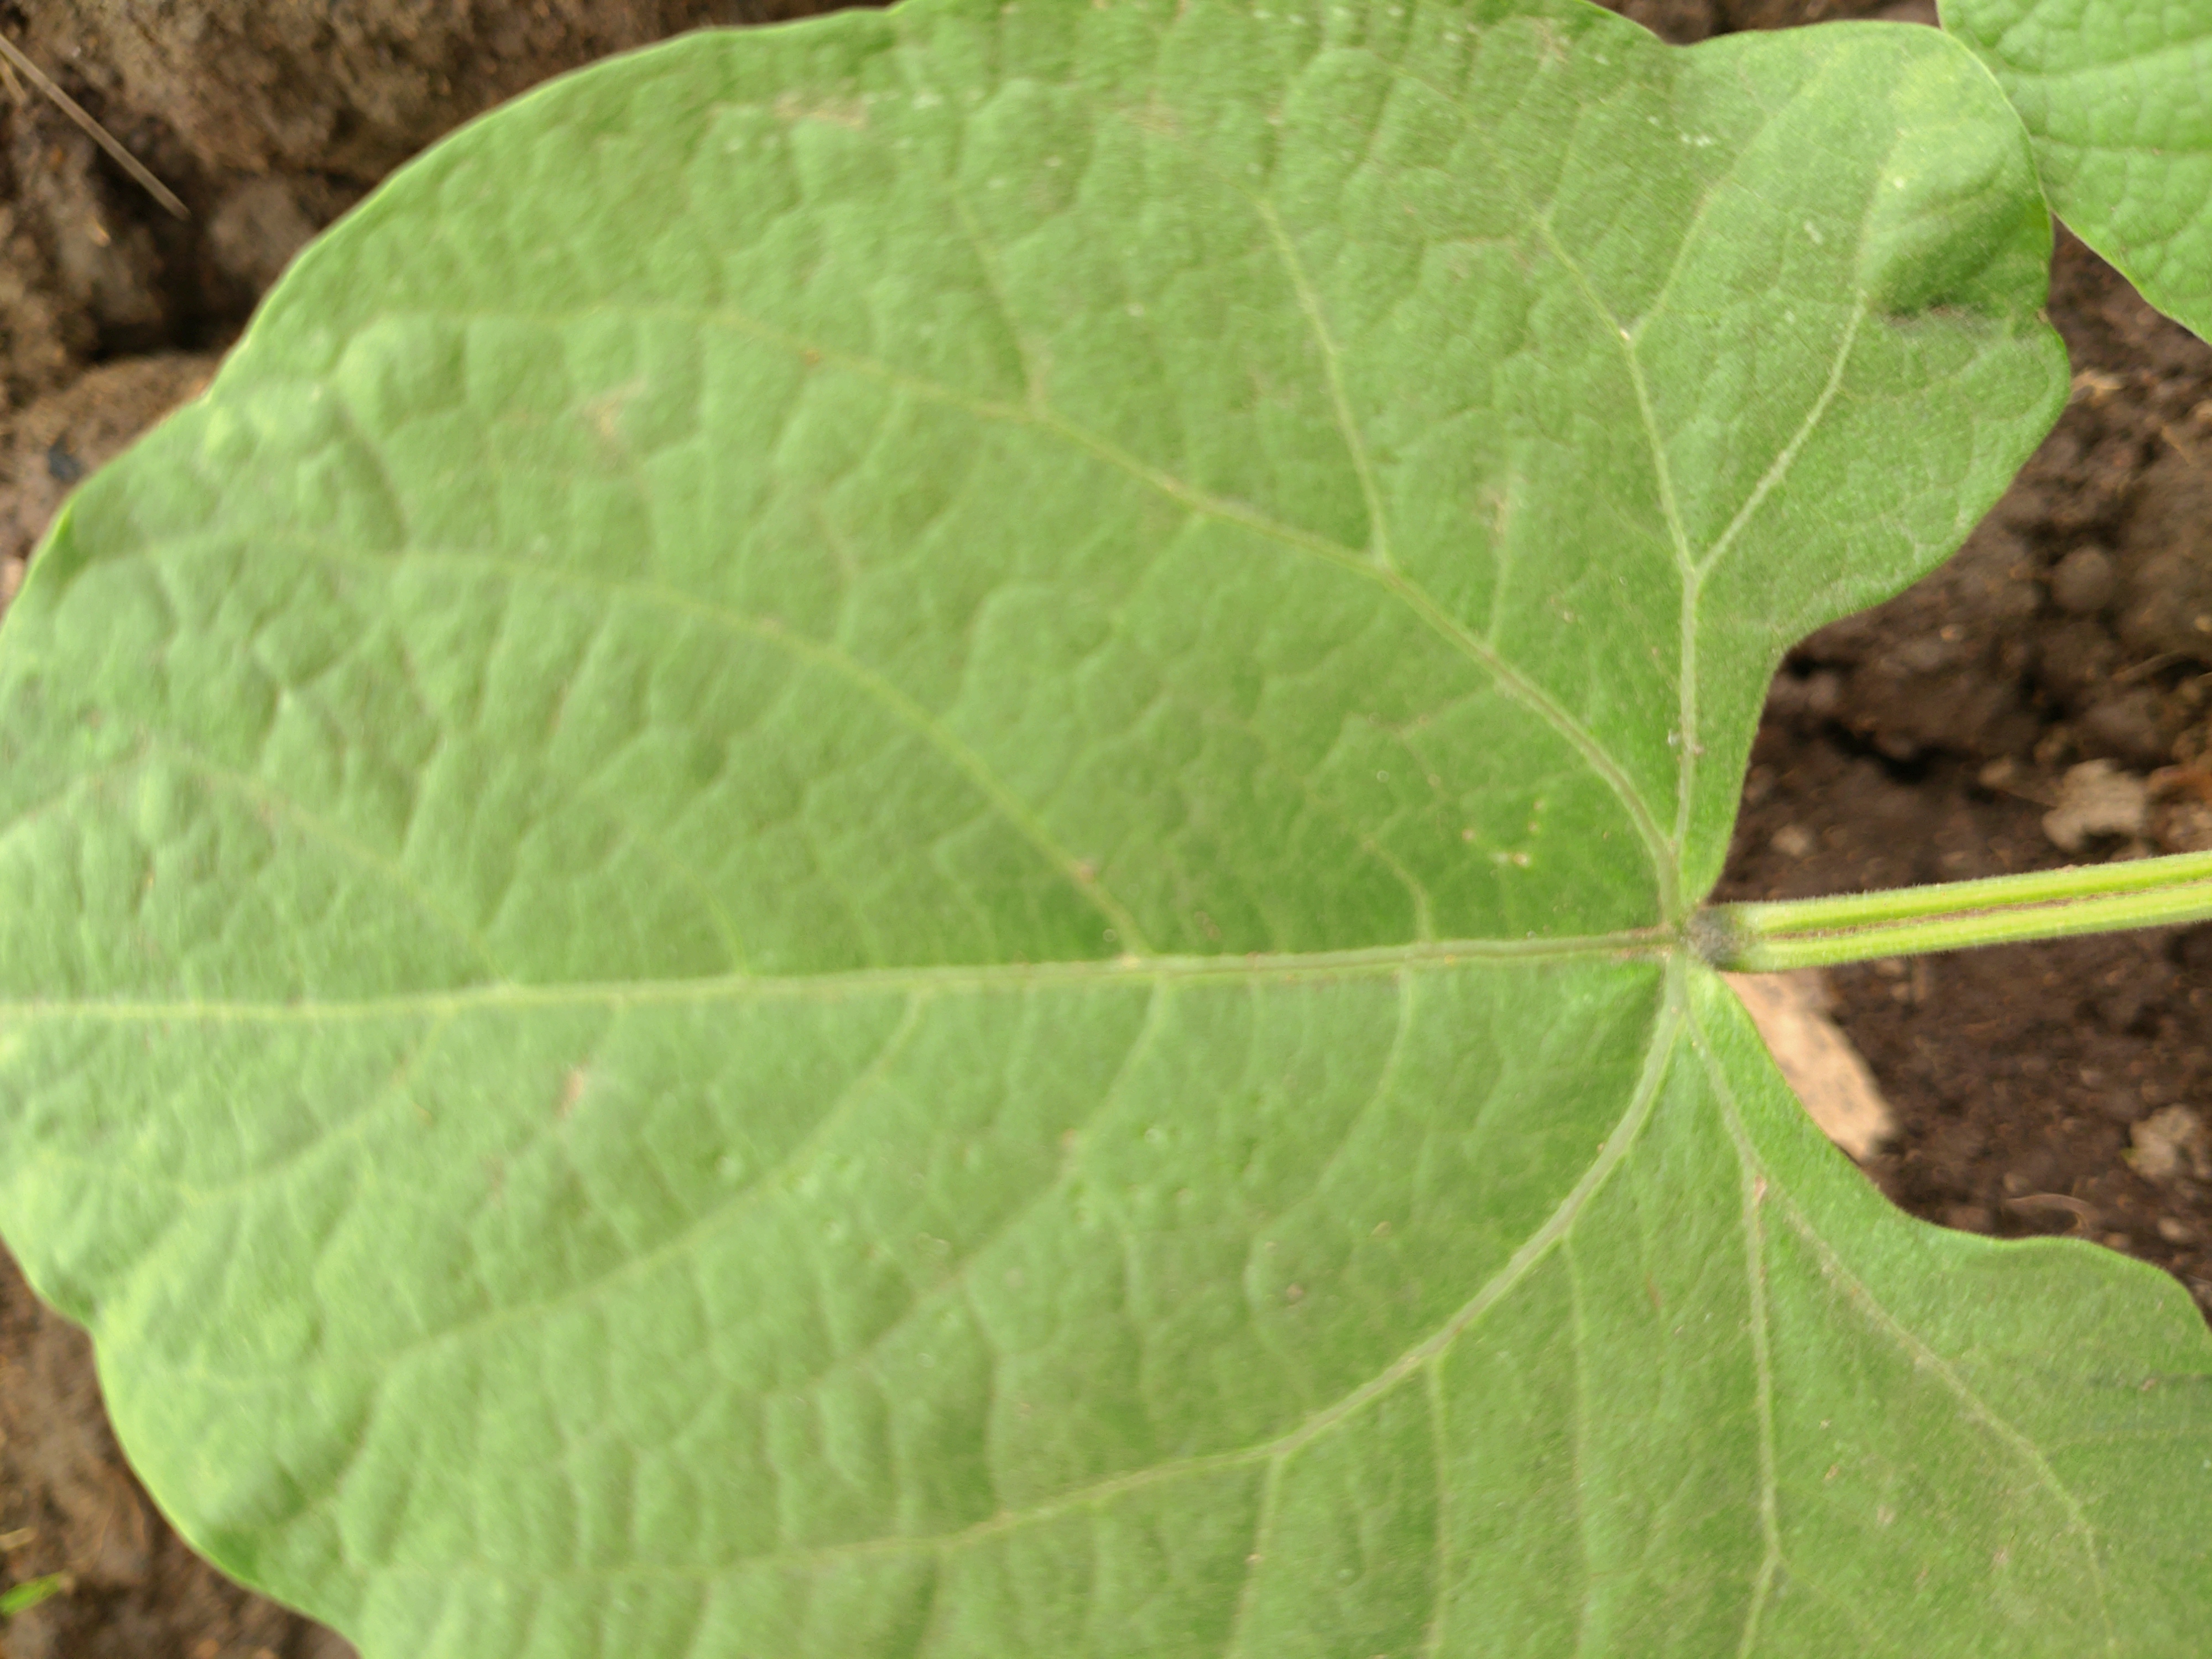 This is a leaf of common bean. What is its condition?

healthy
